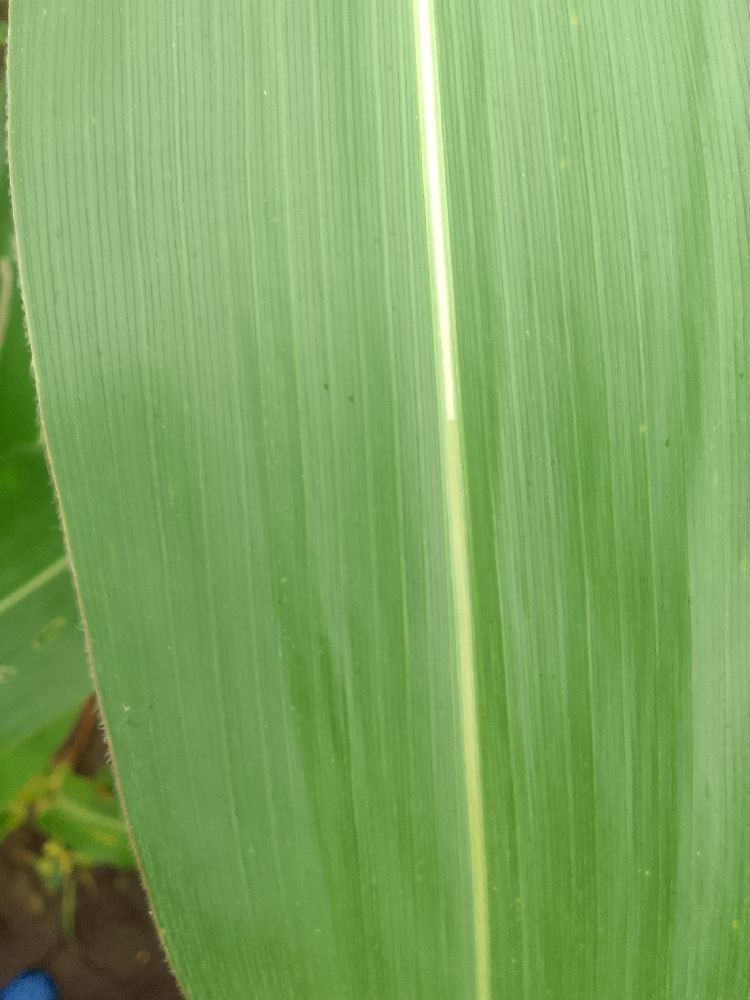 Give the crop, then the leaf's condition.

maize, healthy
